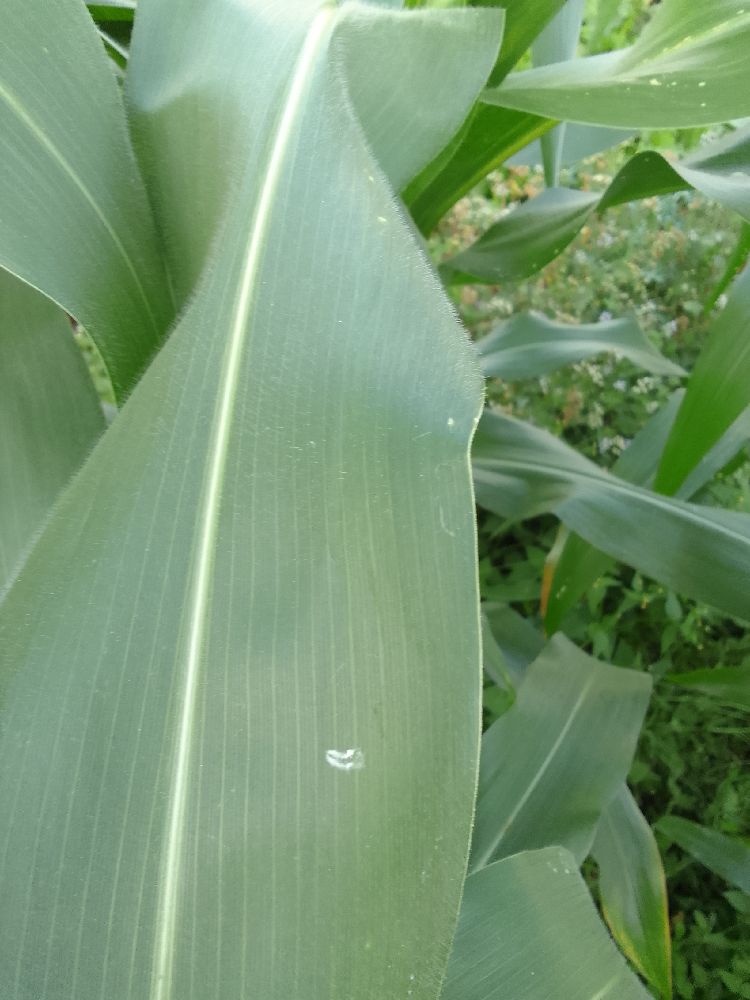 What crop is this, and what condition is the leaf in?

maize, healthy
